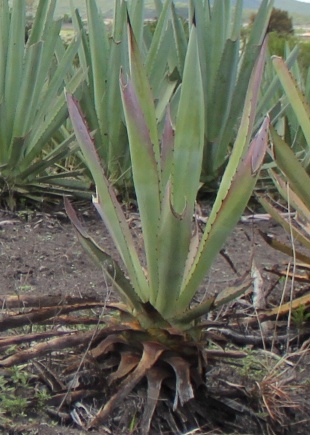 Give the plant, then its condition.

agave, sick
